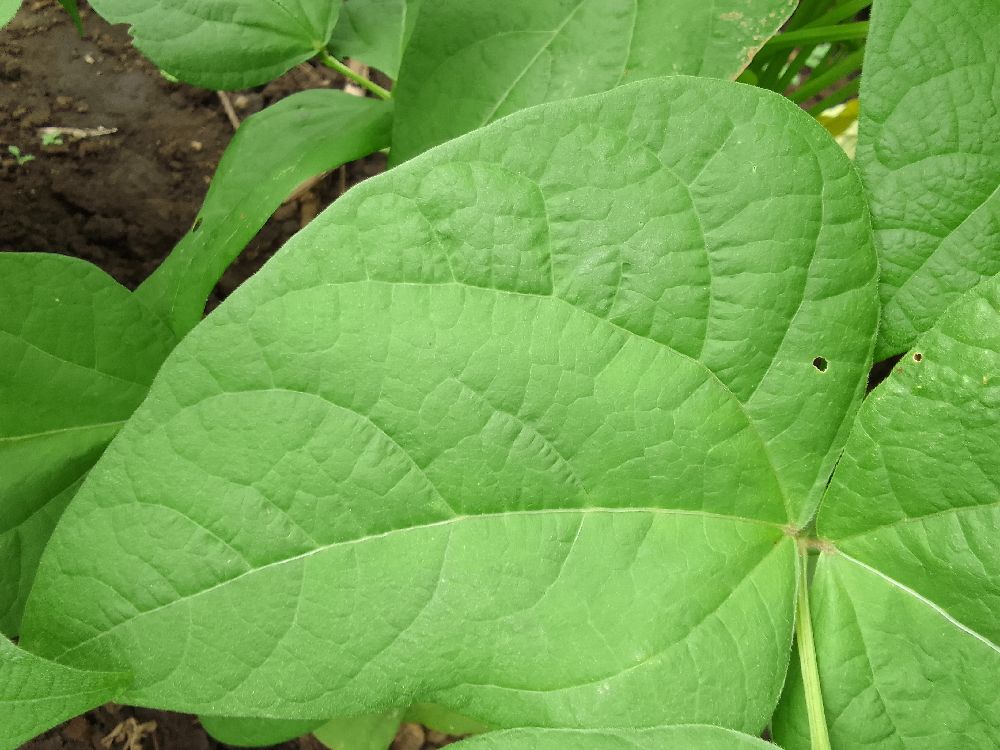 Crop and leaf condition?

common bean, healthy
